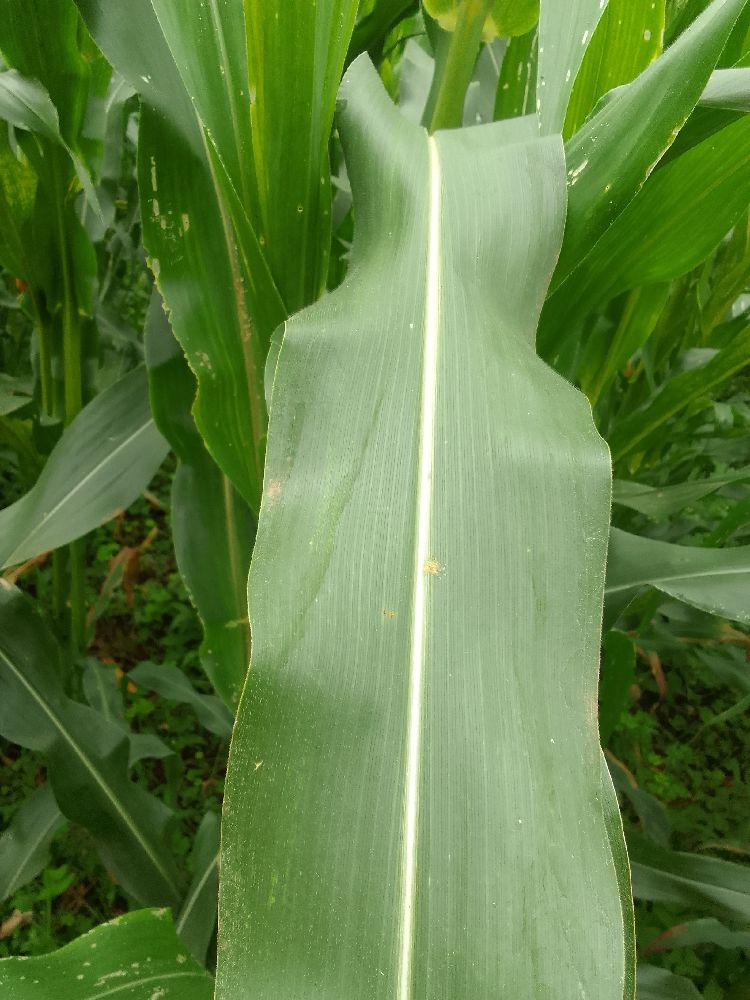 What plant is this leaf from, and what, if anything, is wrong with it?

maize, healthy
